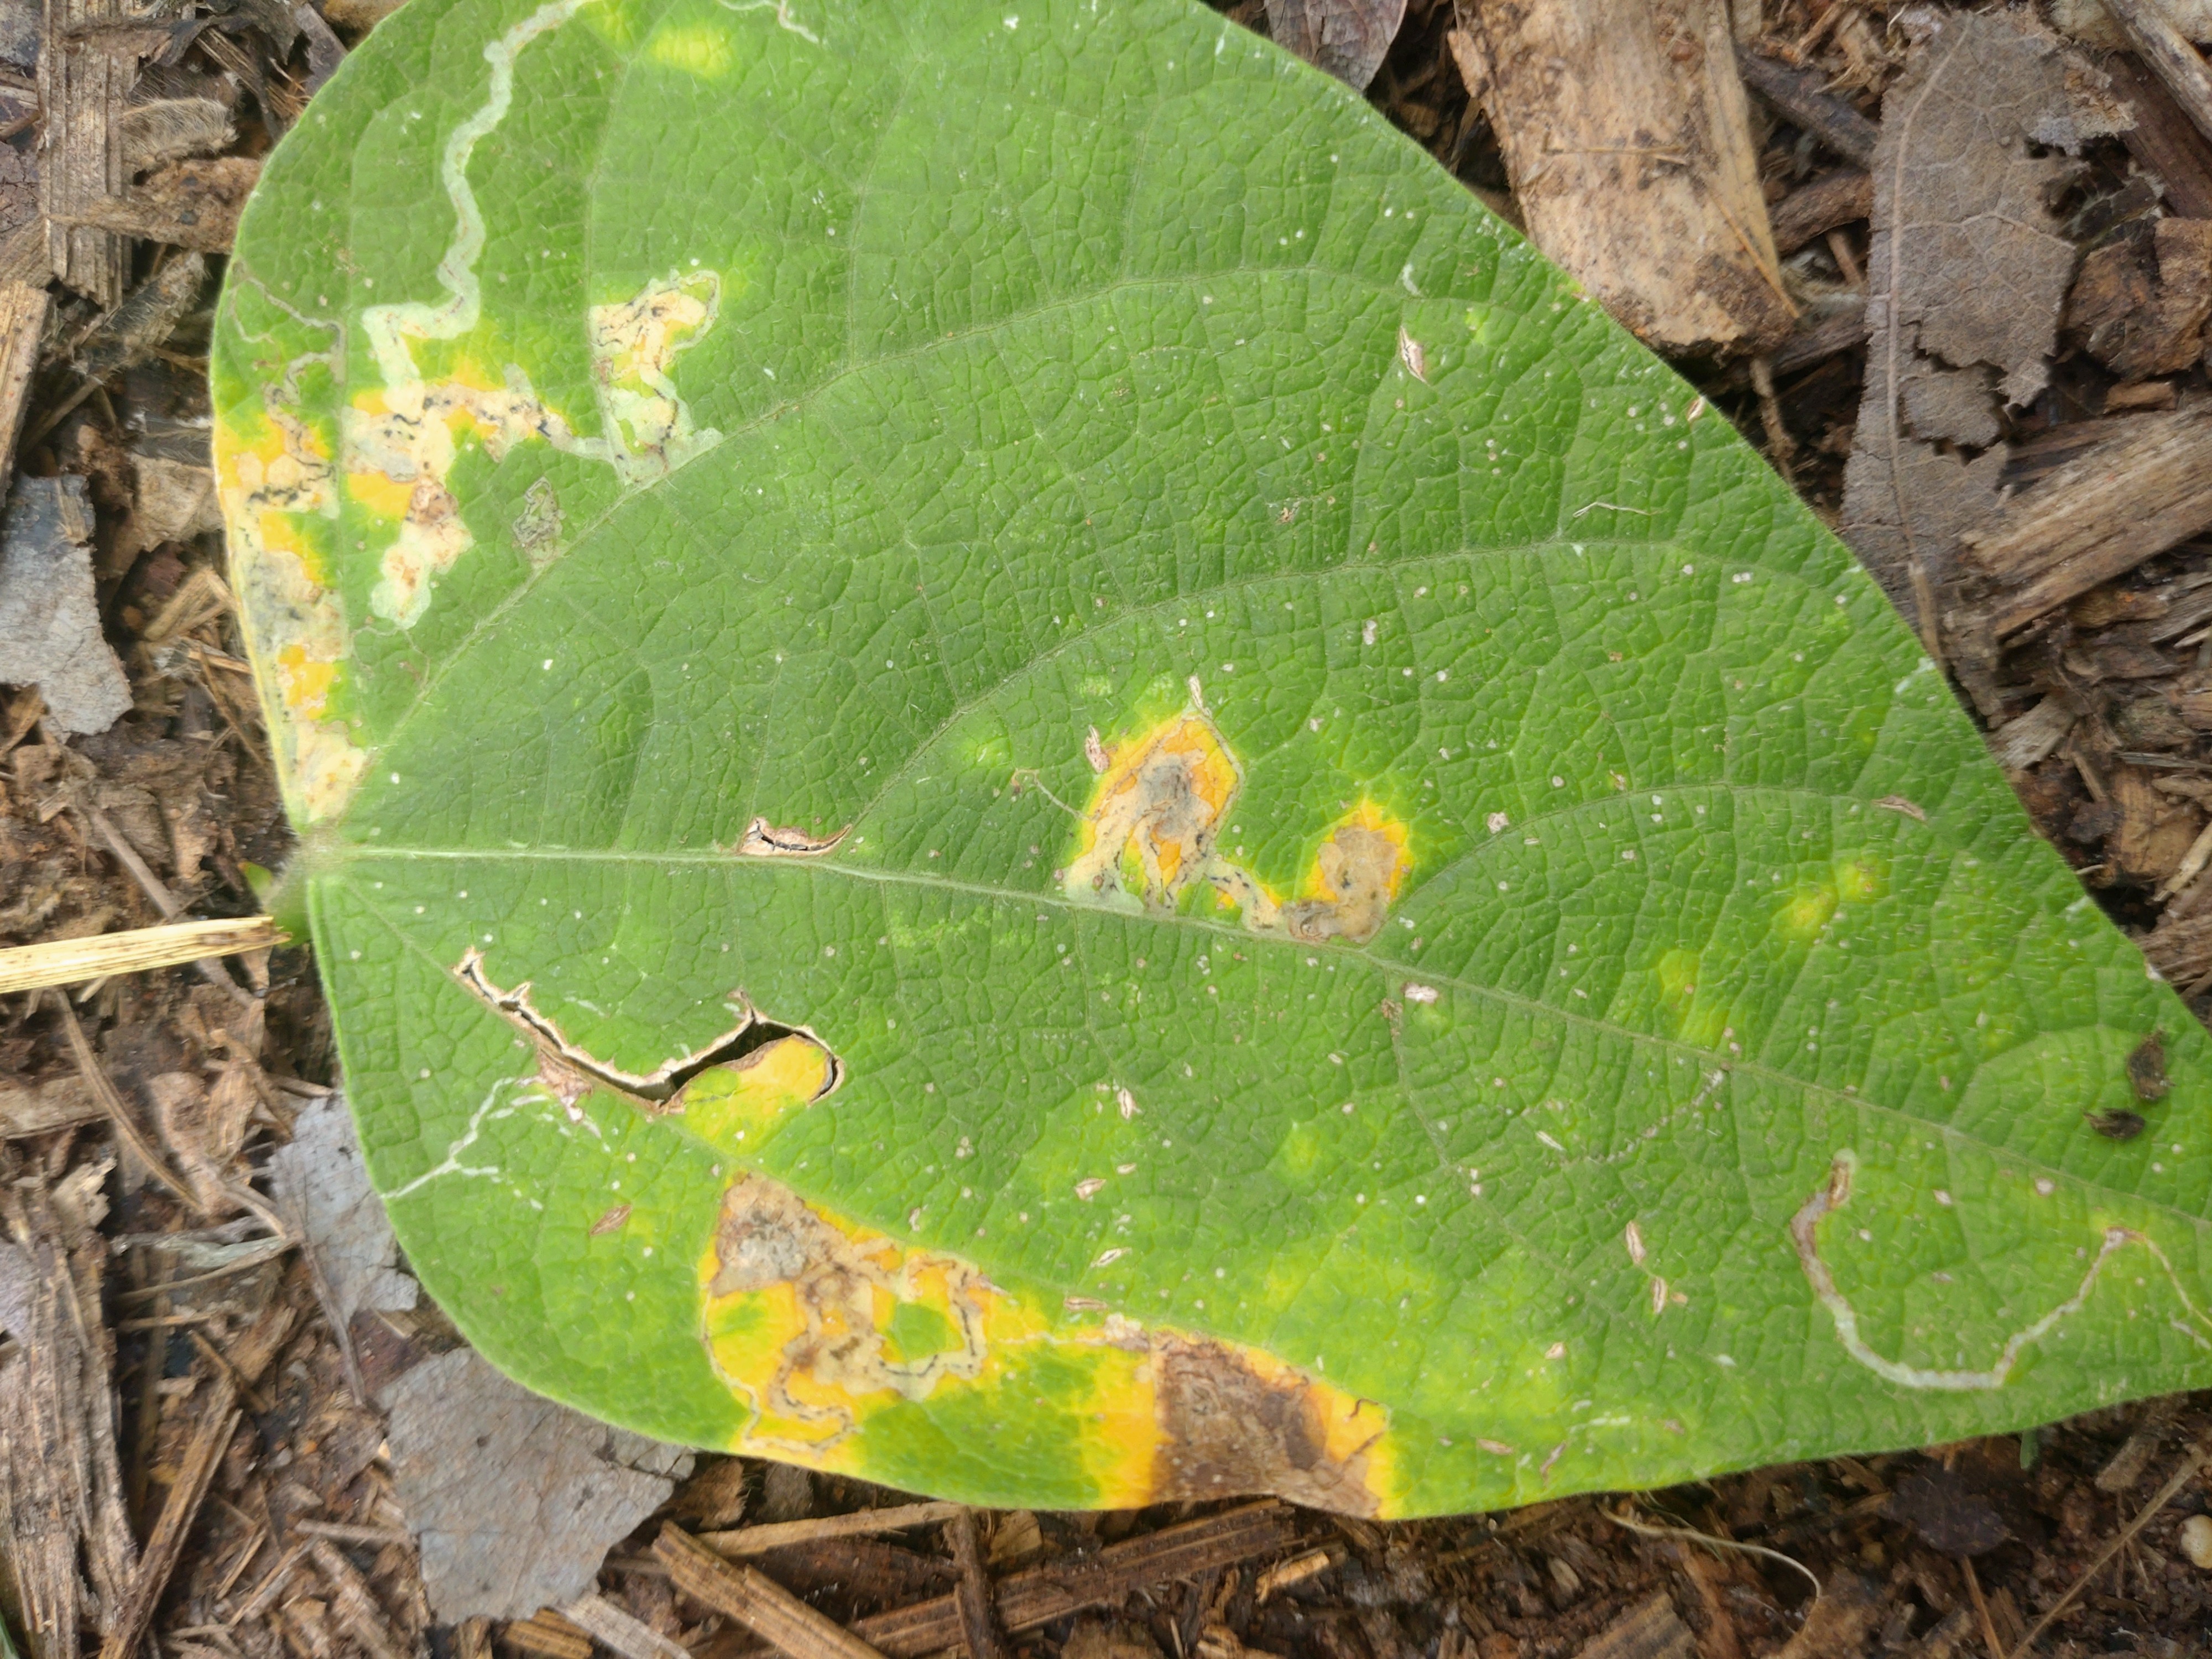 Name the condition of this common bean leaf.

rust
